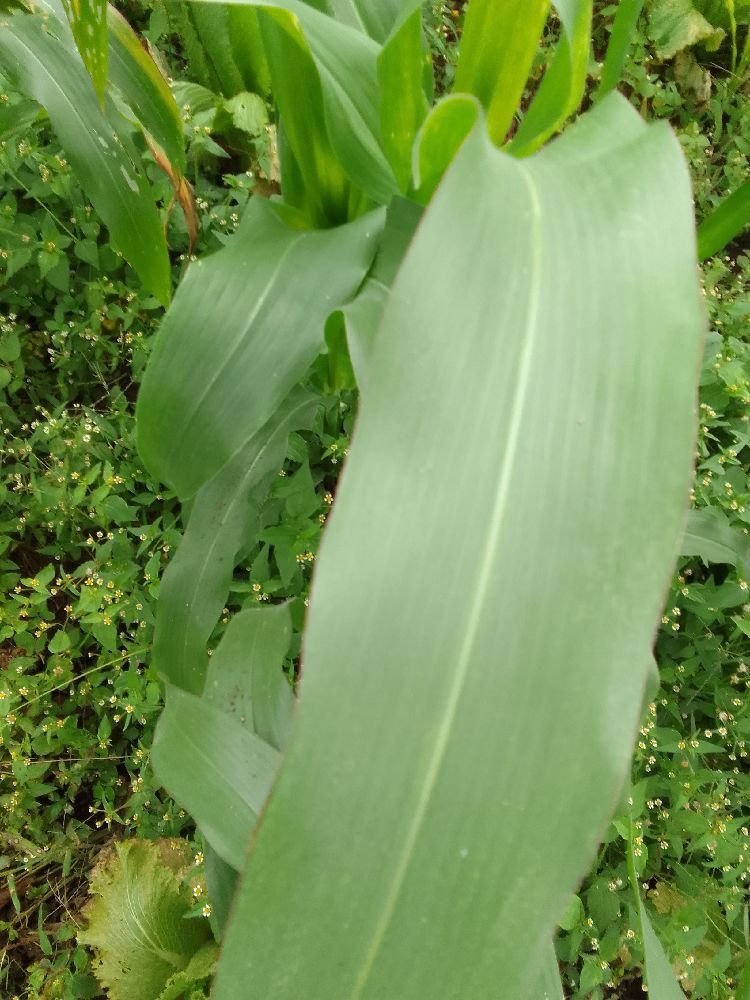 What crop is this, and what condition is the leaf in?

maize, healthy
